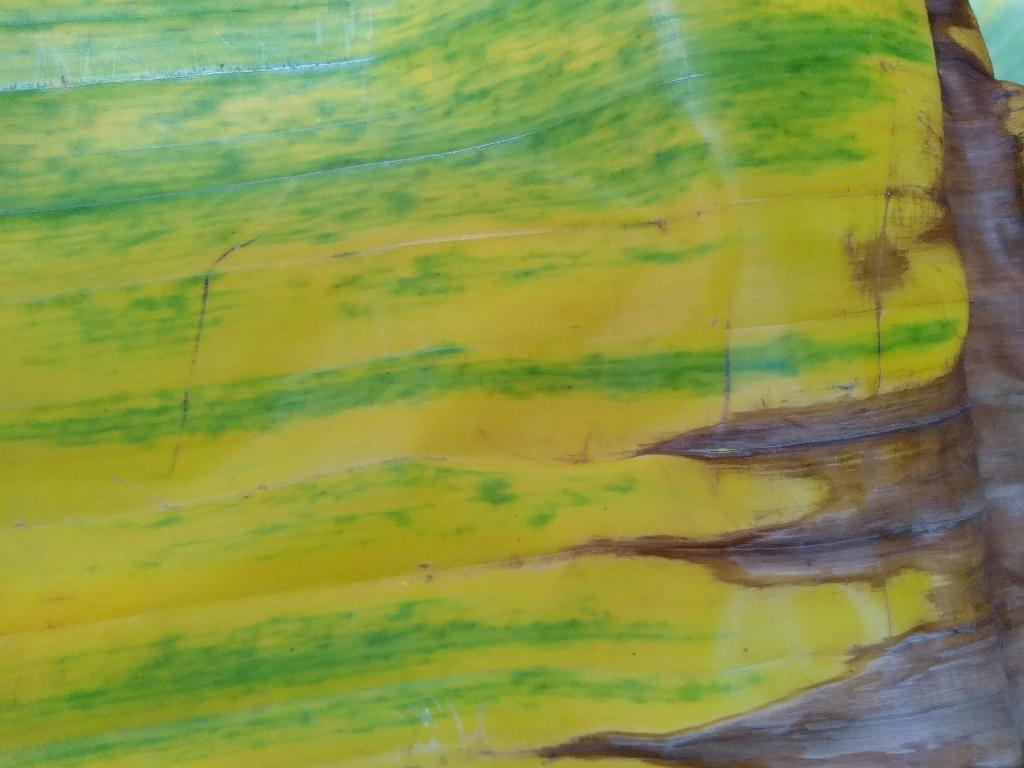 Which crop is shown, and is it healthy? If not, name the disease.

banana, fusarium wilt race 1
